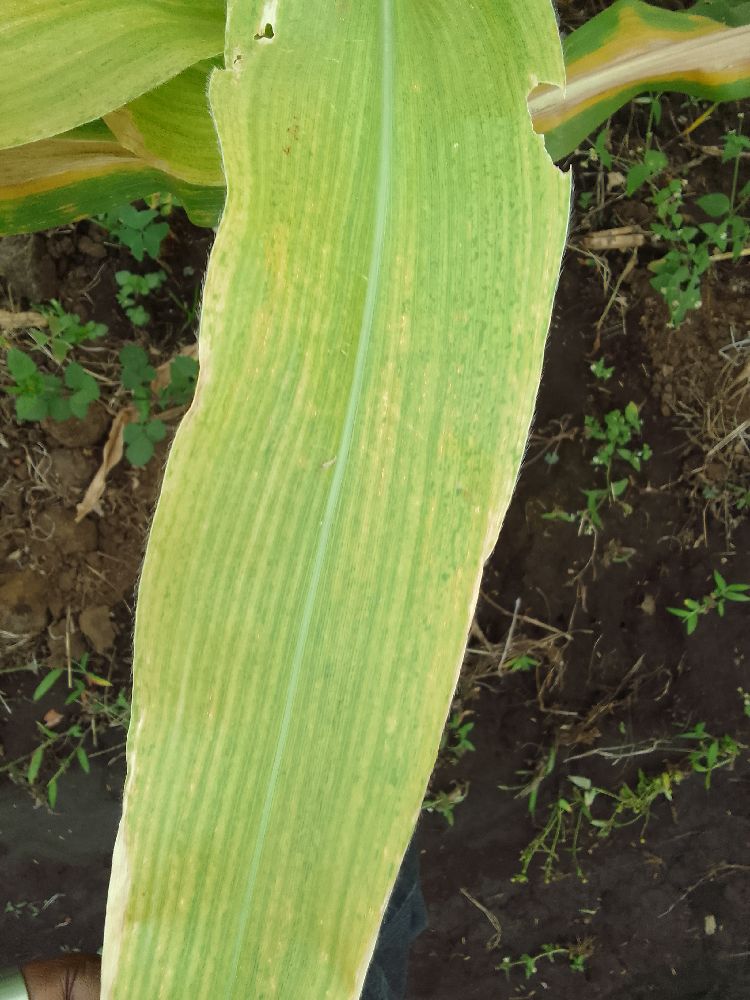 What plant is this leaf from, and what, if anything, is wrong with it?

maize, maize lethal necrosis
